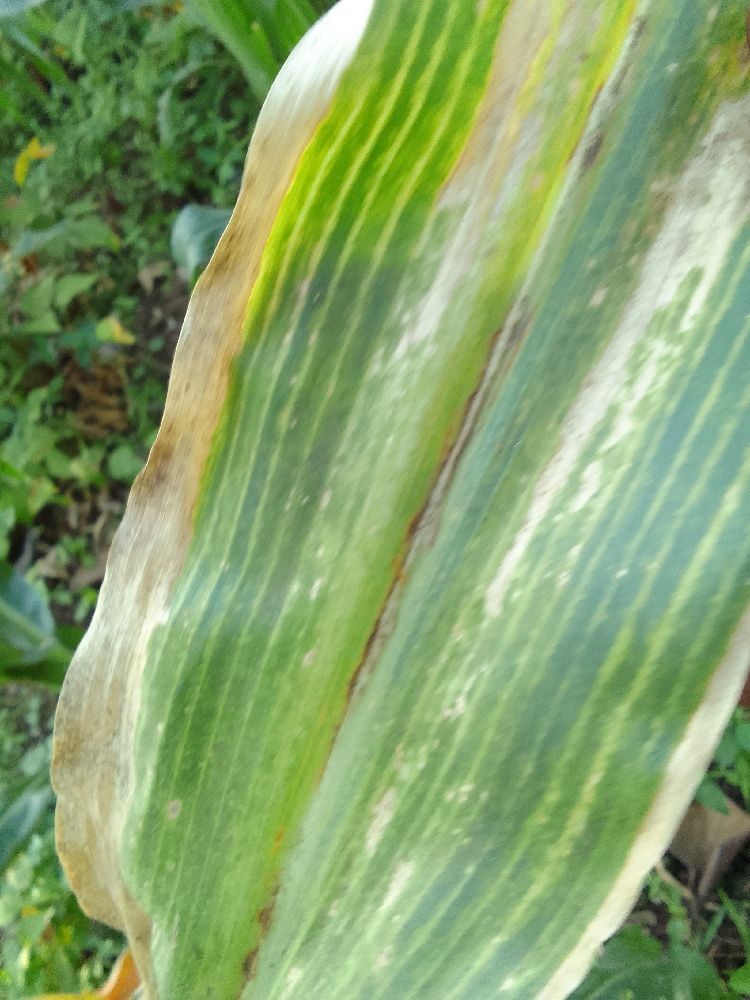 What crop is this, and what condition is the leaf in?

maize, maize lethal necrosis
